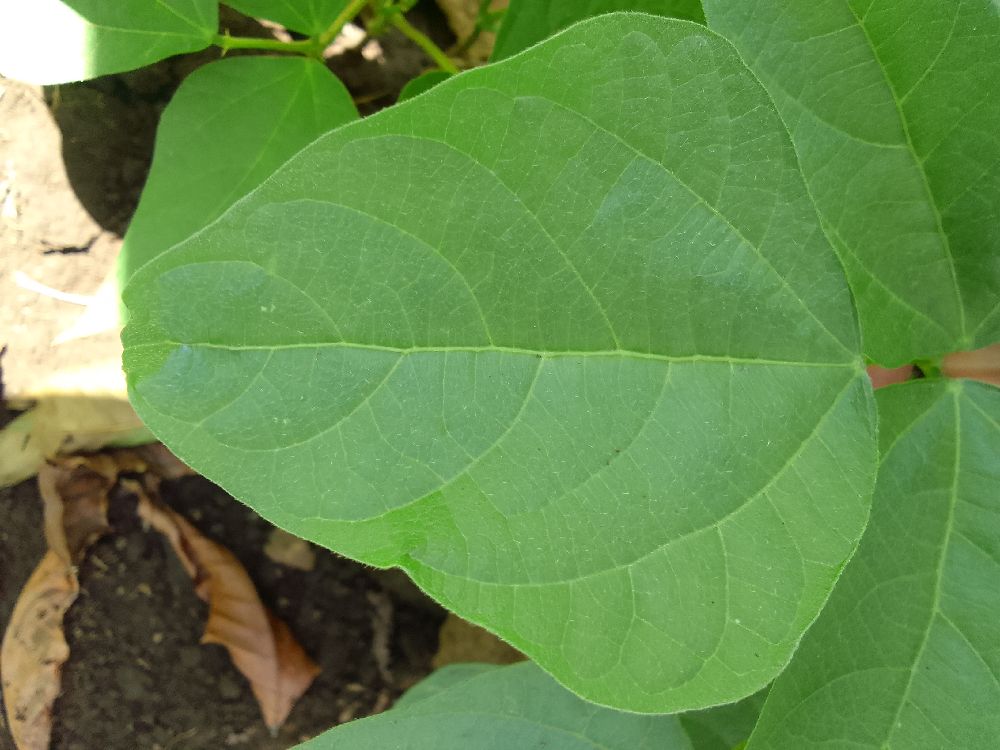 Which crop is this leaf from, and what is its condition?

common bean, healthy
